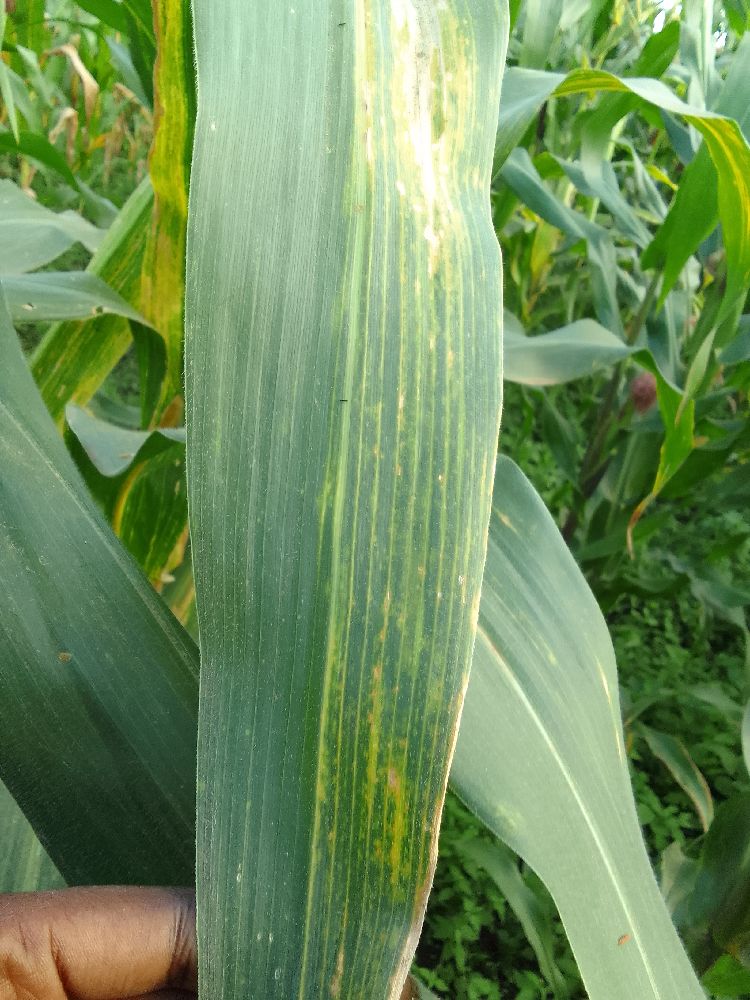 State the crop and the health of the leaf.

maize, maize lethal necrosis
